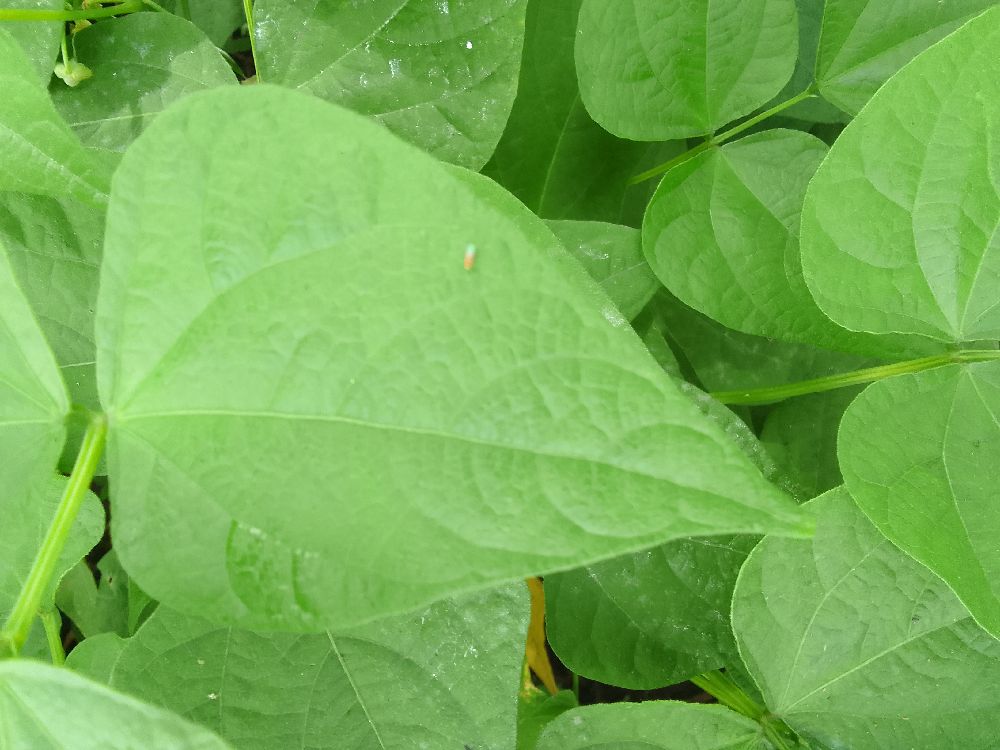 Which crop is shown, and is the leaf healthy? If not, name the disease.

common bean, healthy
